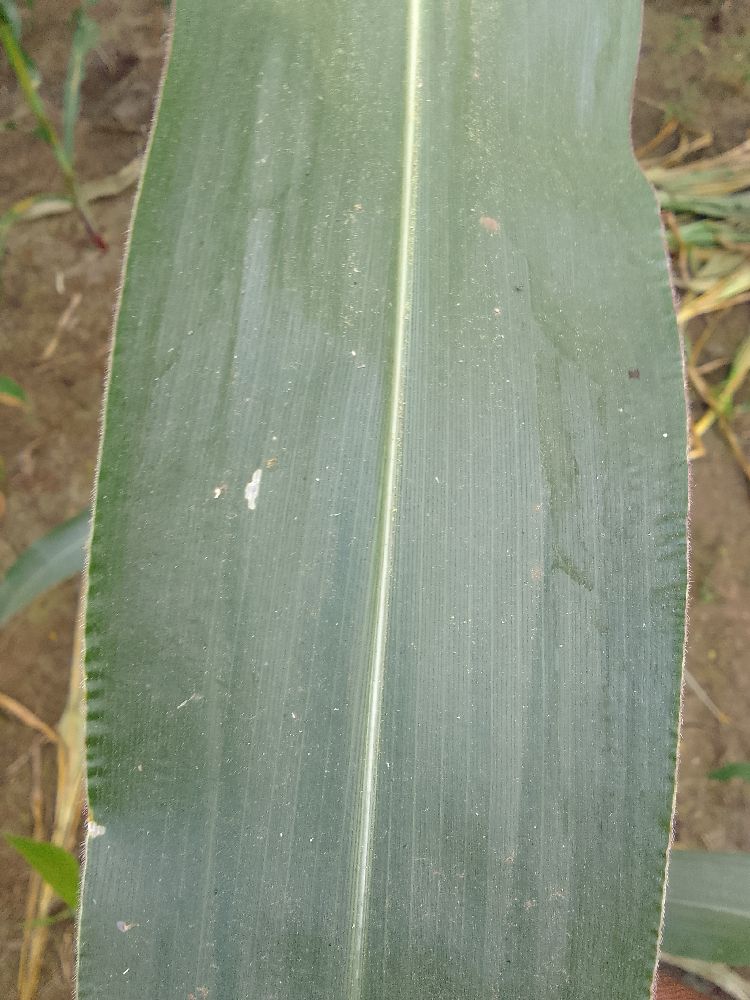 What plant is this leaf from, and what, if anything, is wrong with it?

maize, healthy
